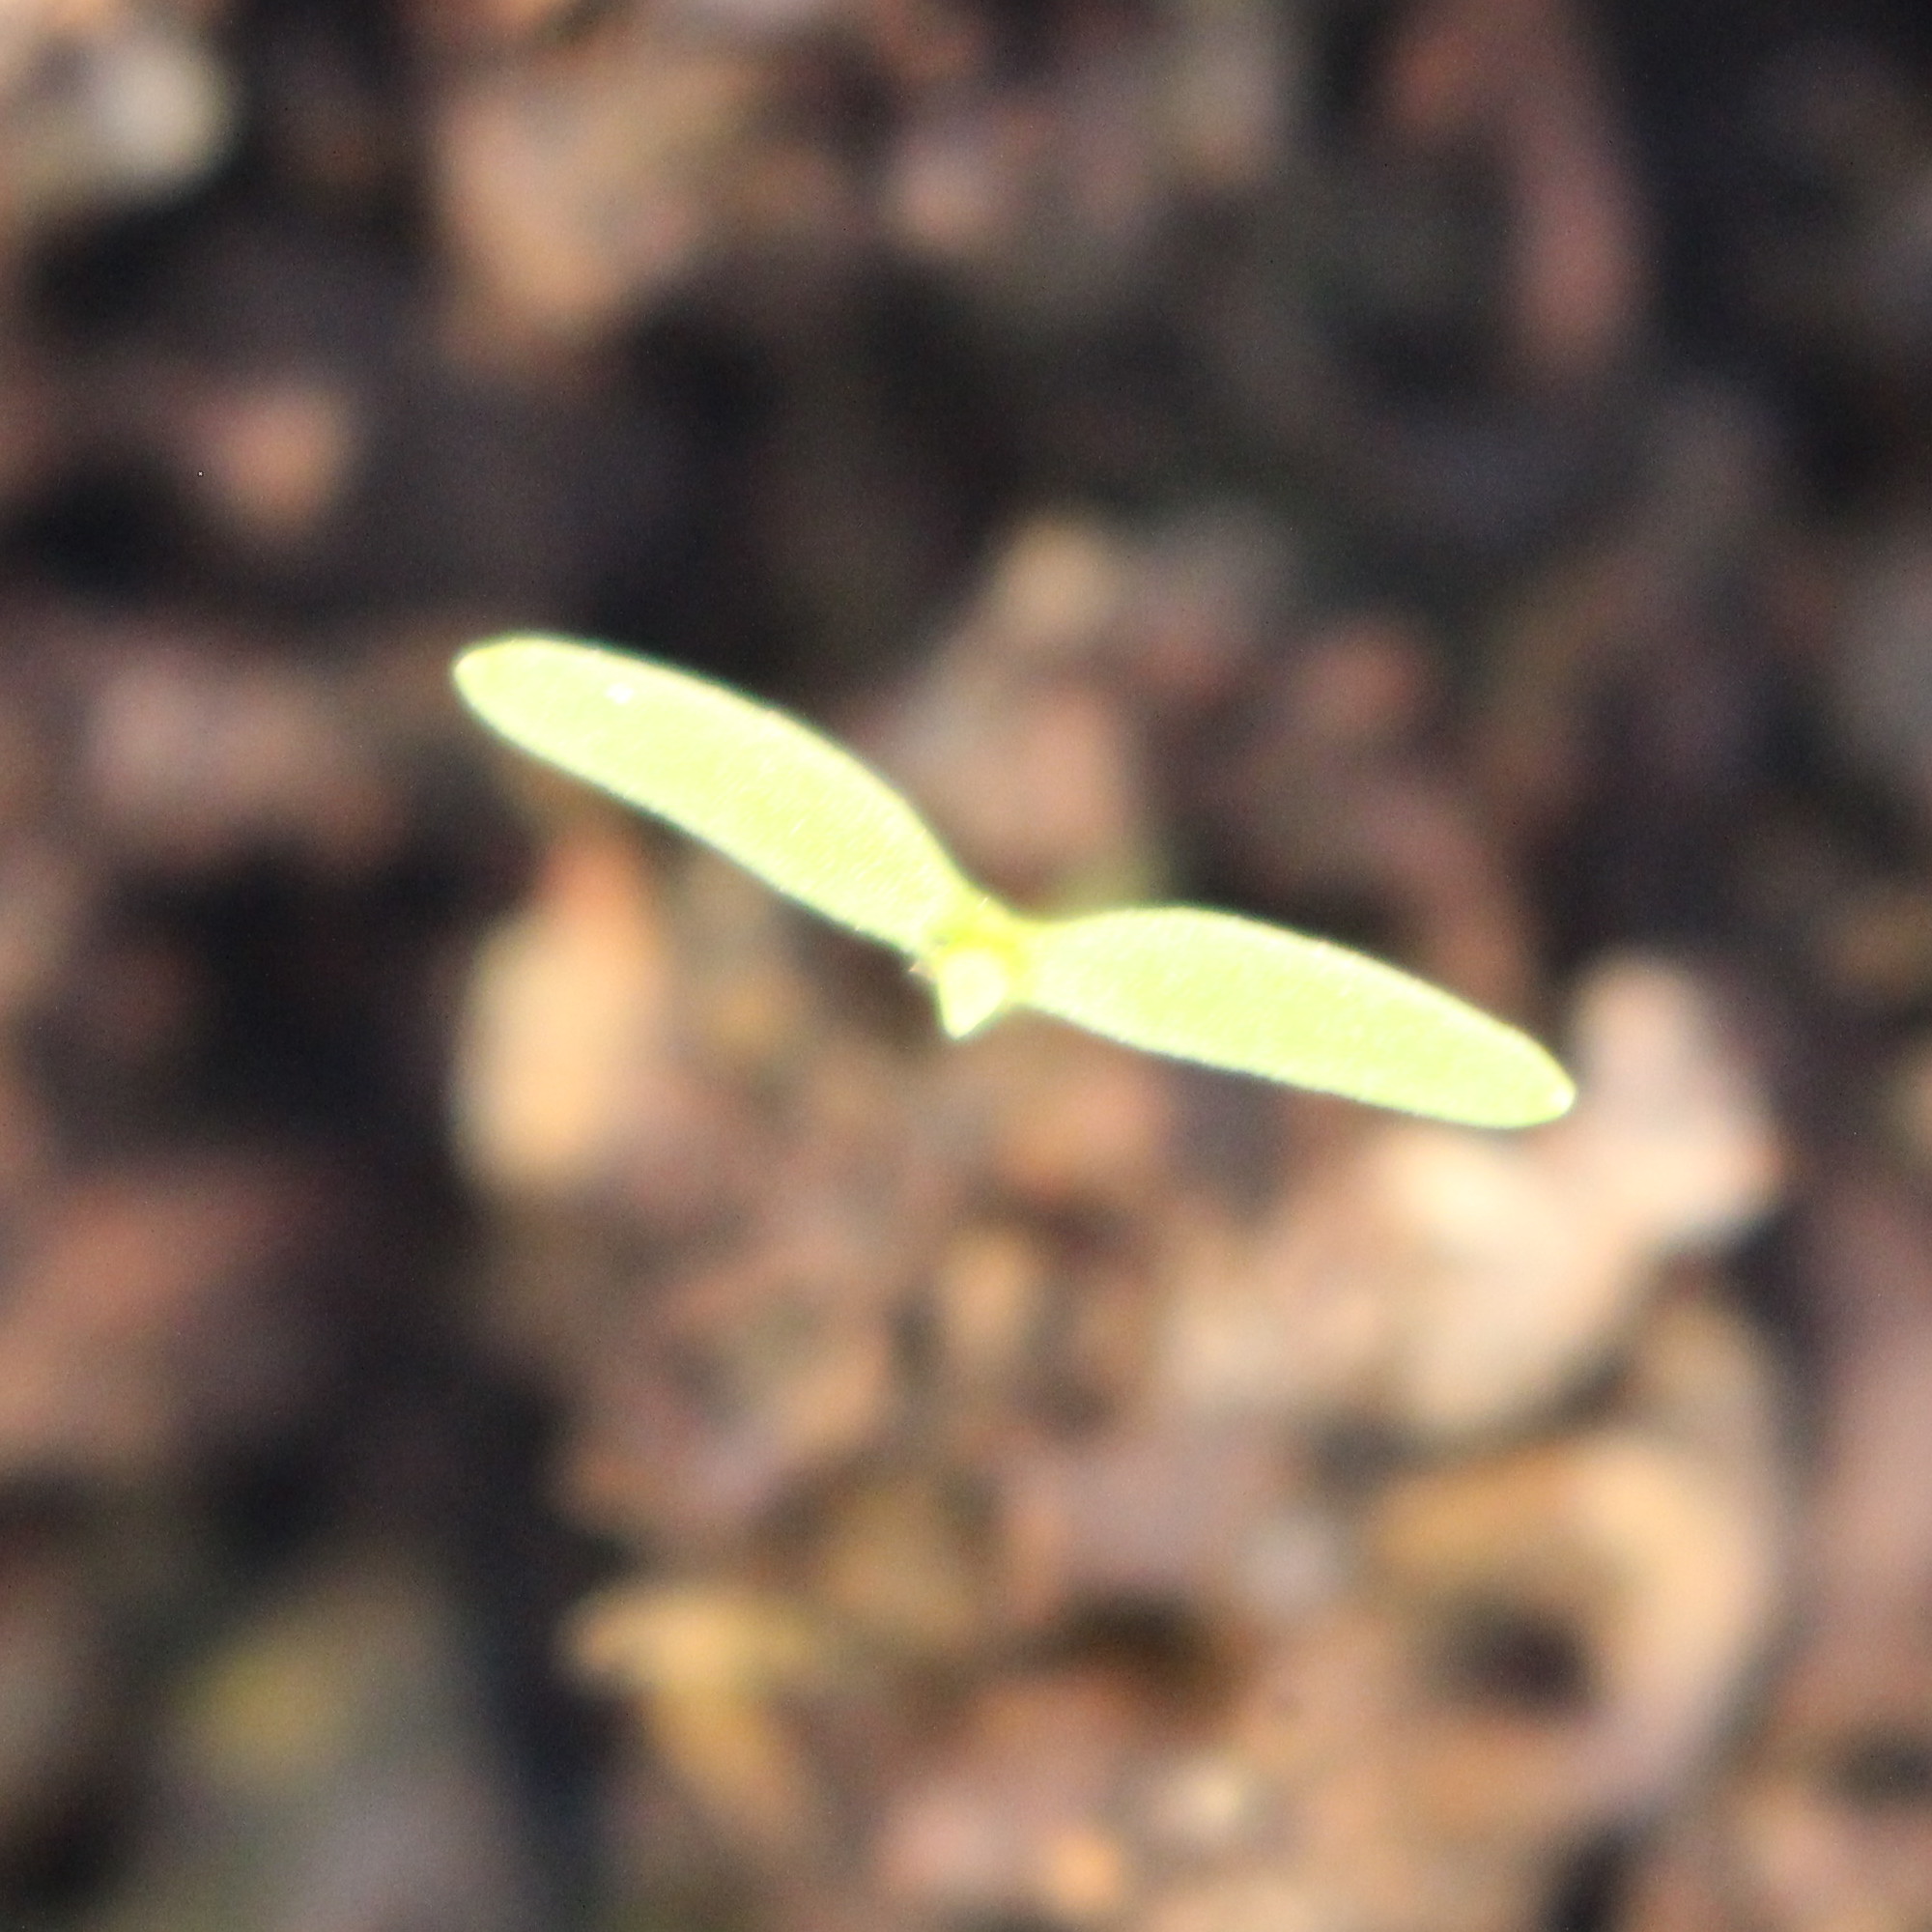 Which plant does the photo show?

Papaver rhoeas
